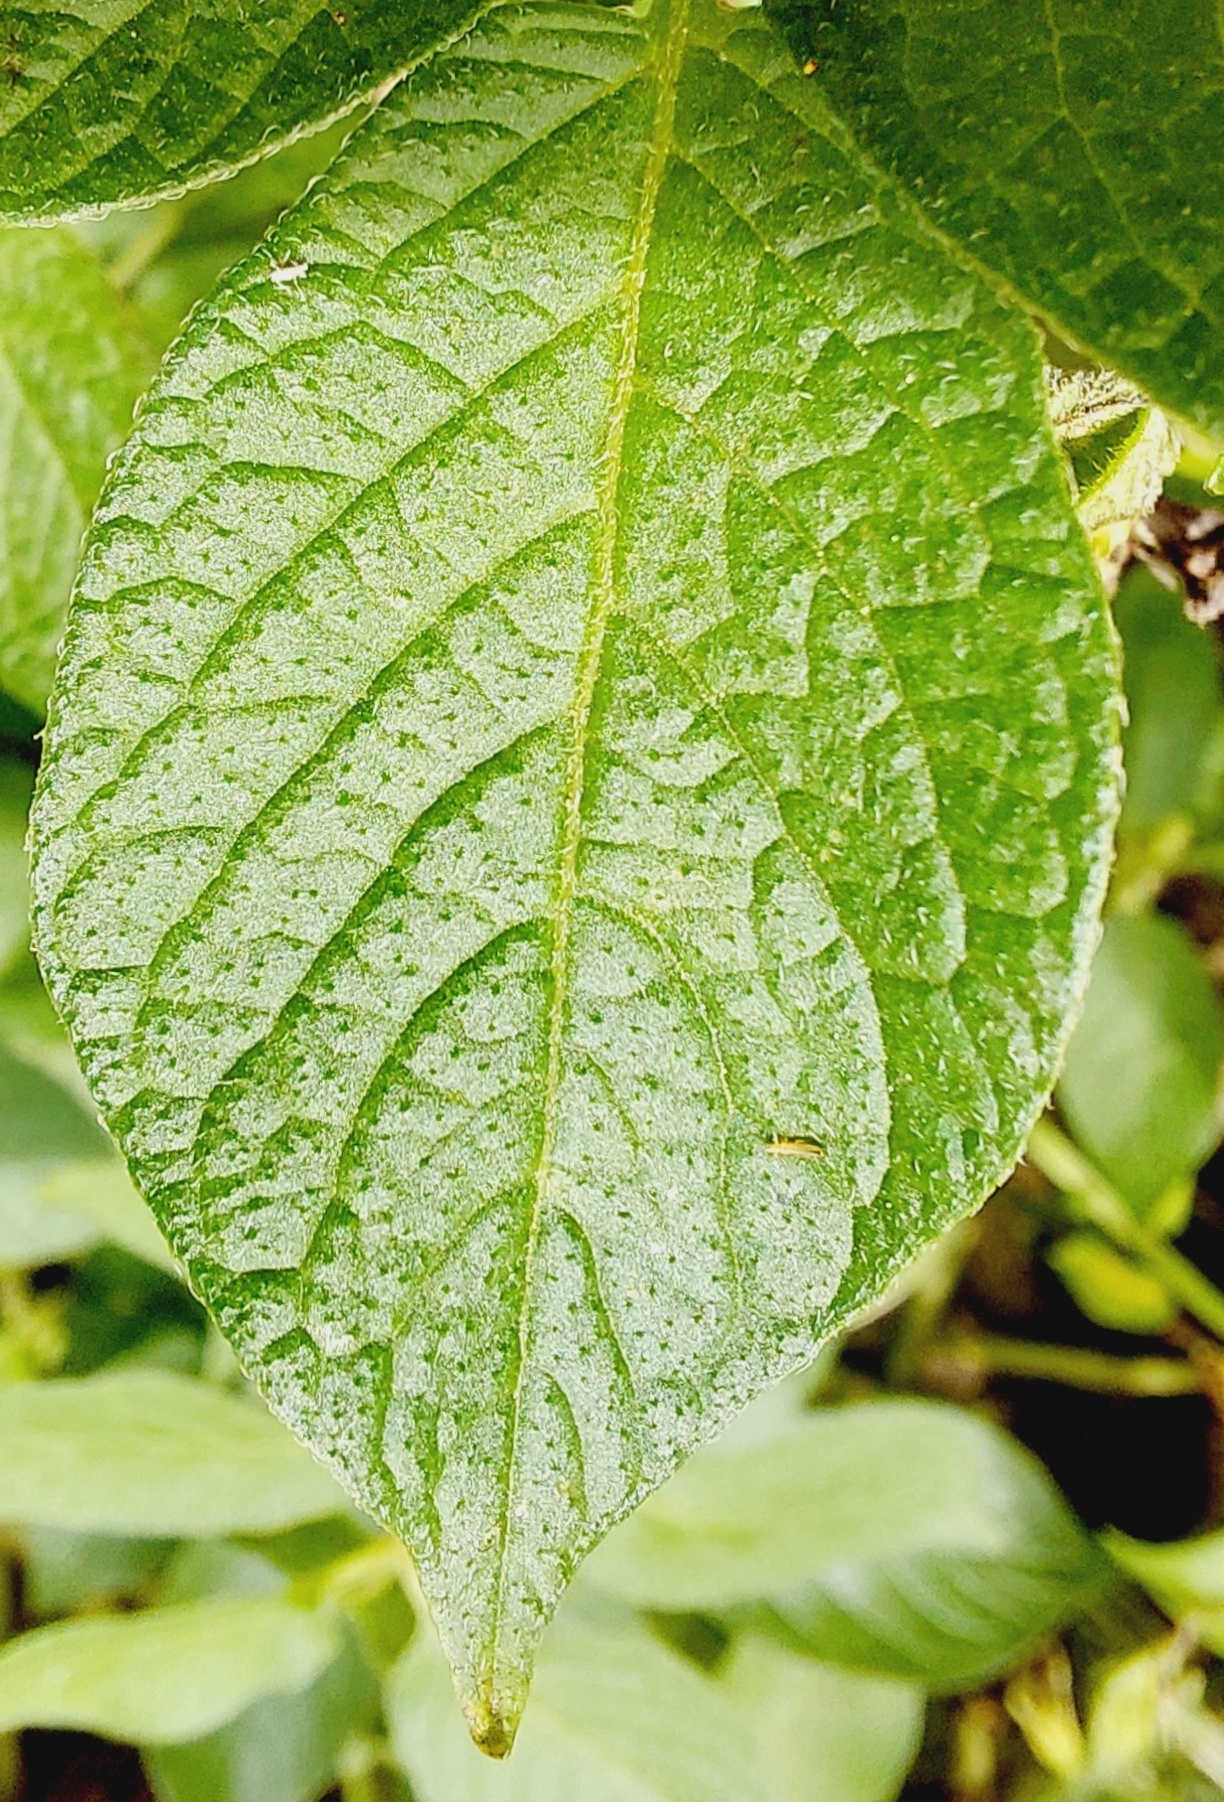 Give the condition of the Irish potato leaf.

healthy
